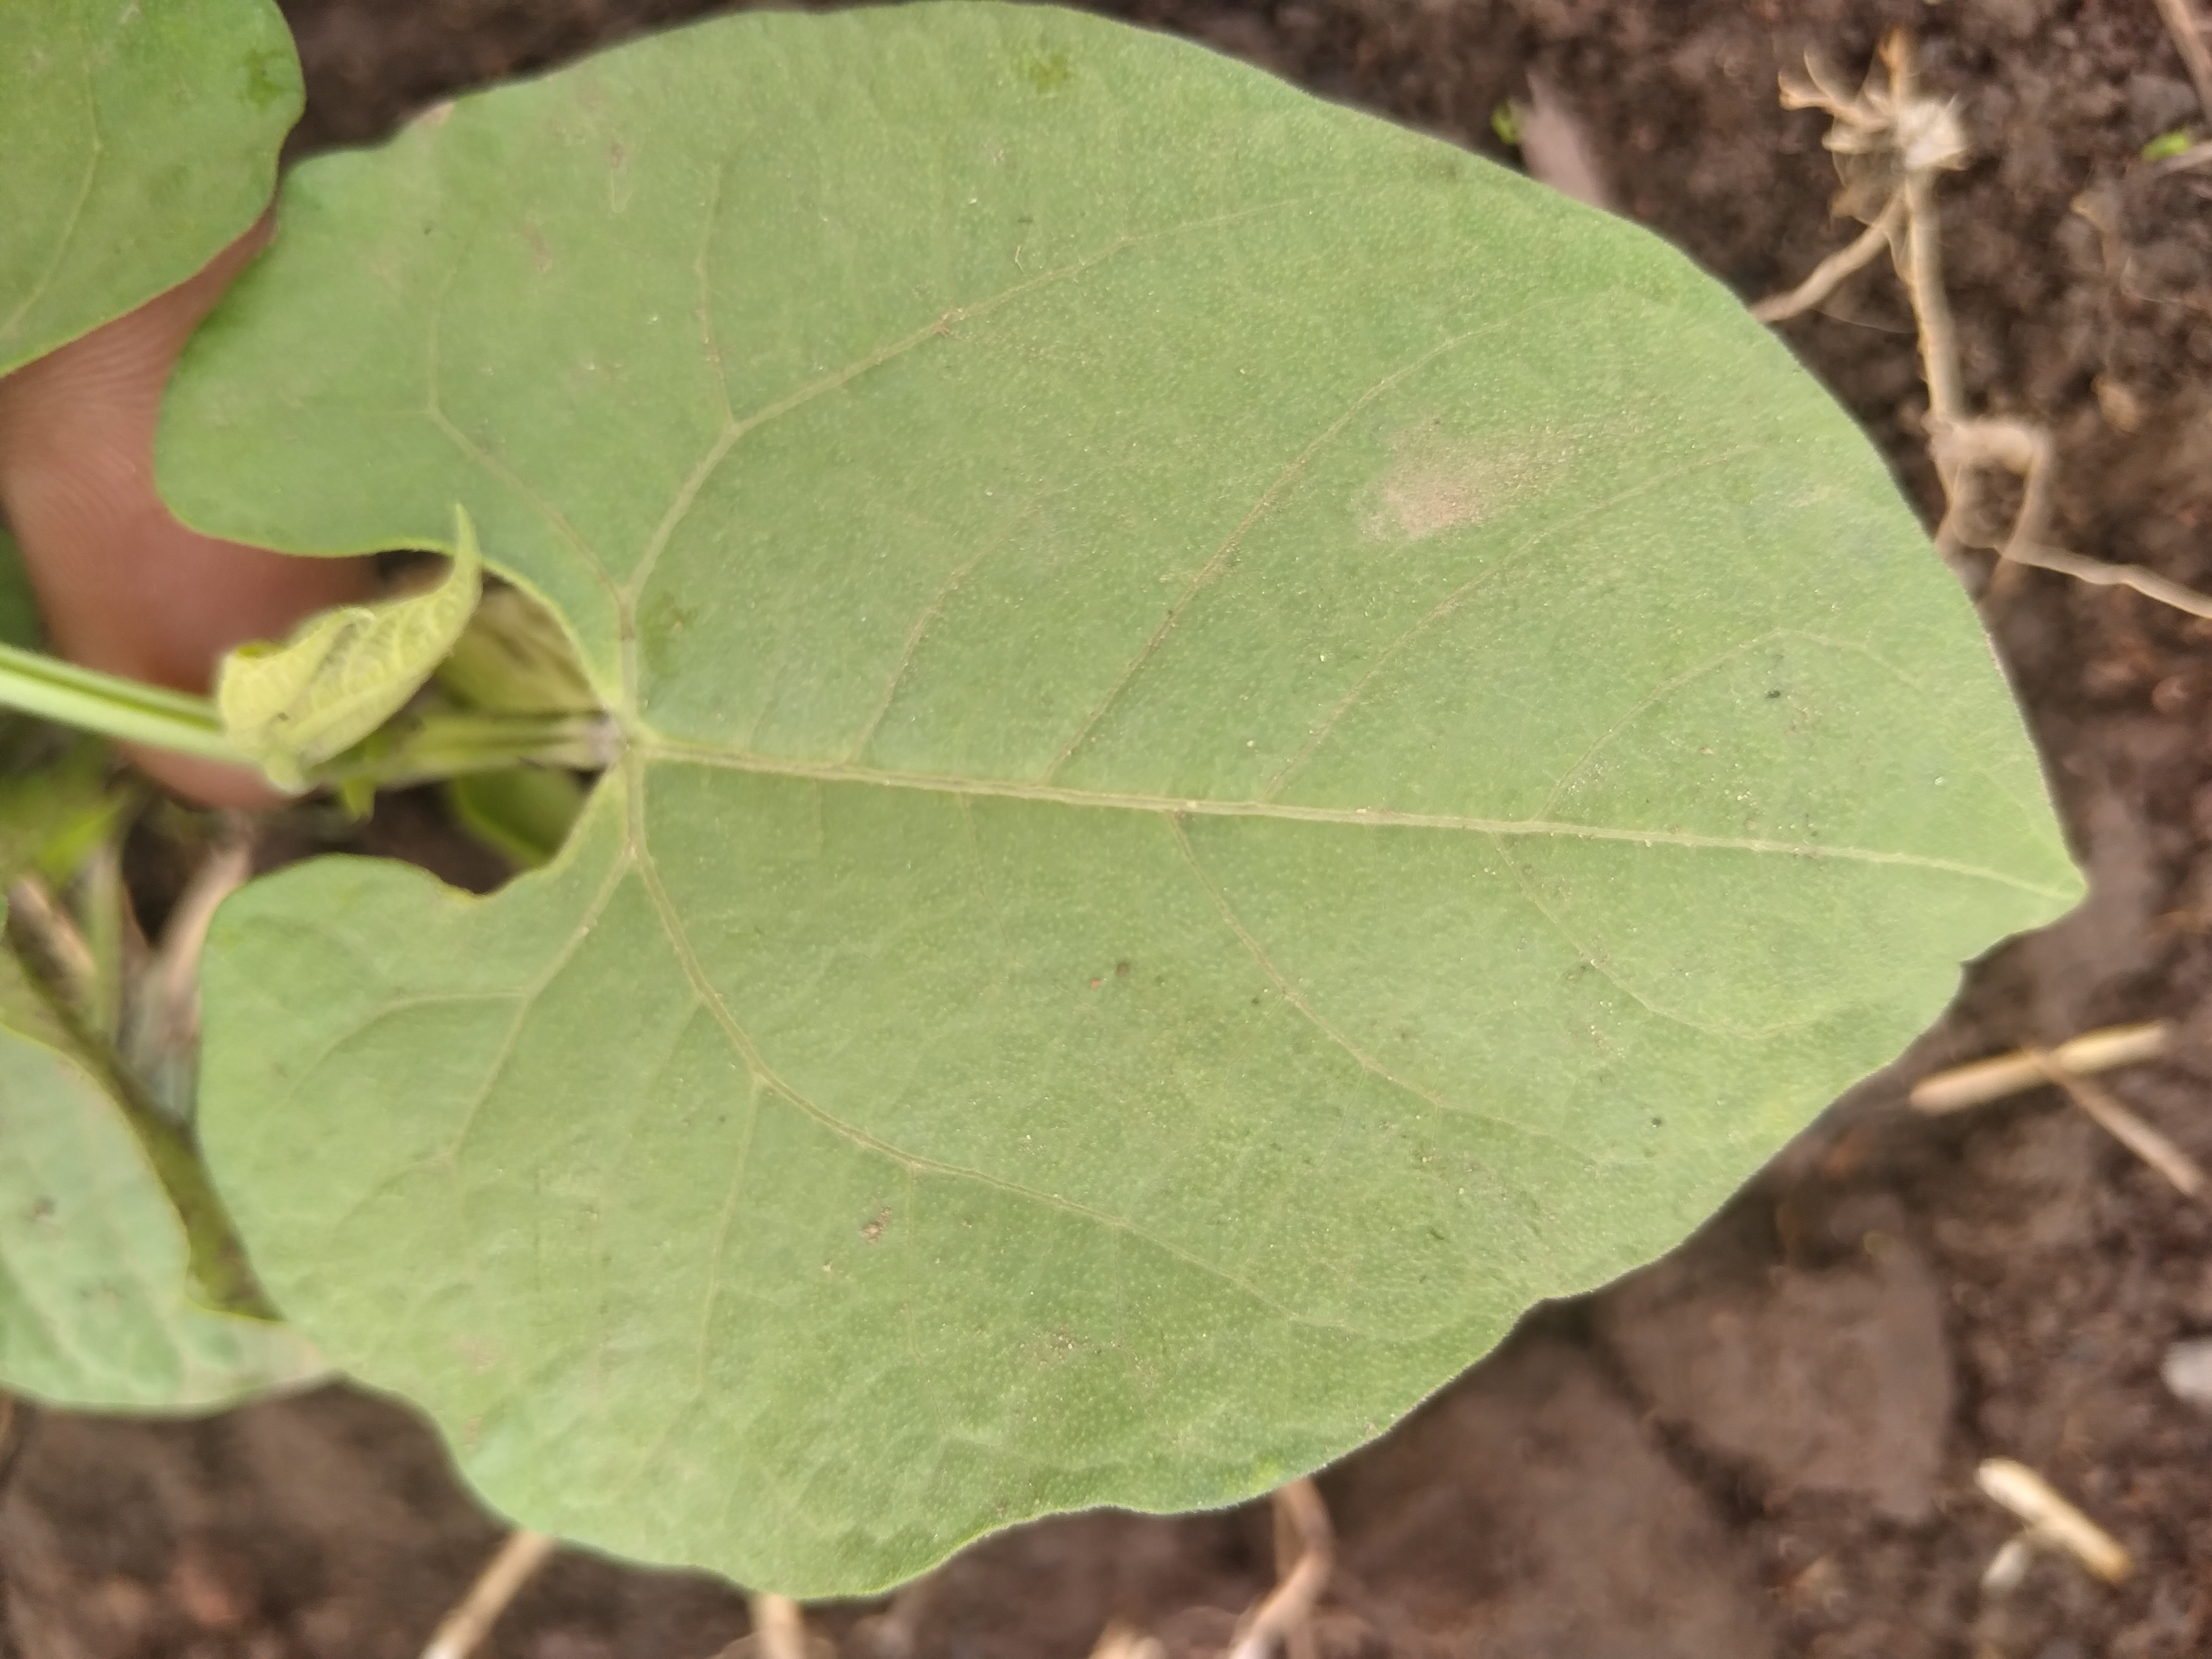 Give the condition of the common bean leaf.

healthy
